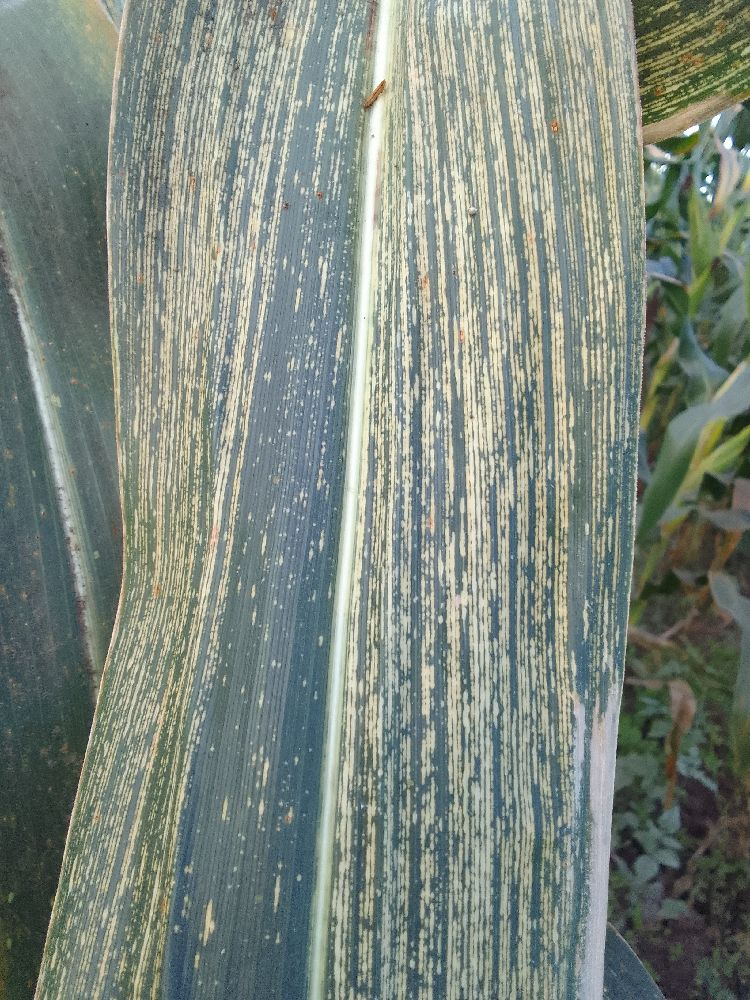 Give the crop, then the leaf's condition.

maize, maize streak virus
